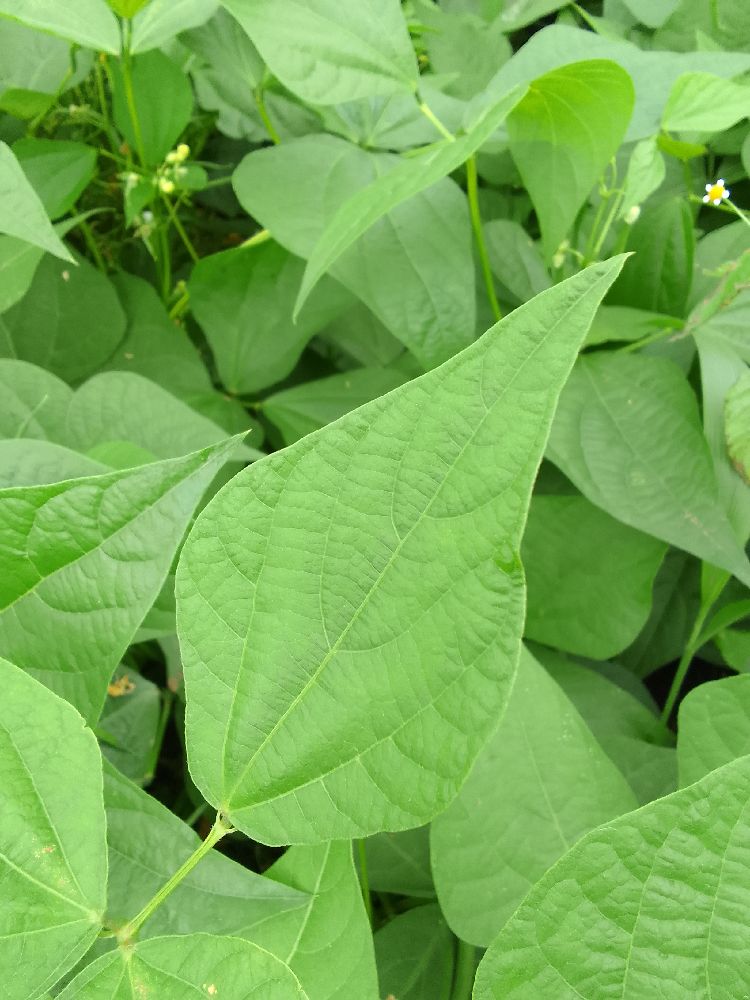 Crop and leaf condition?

common bean, healthy
